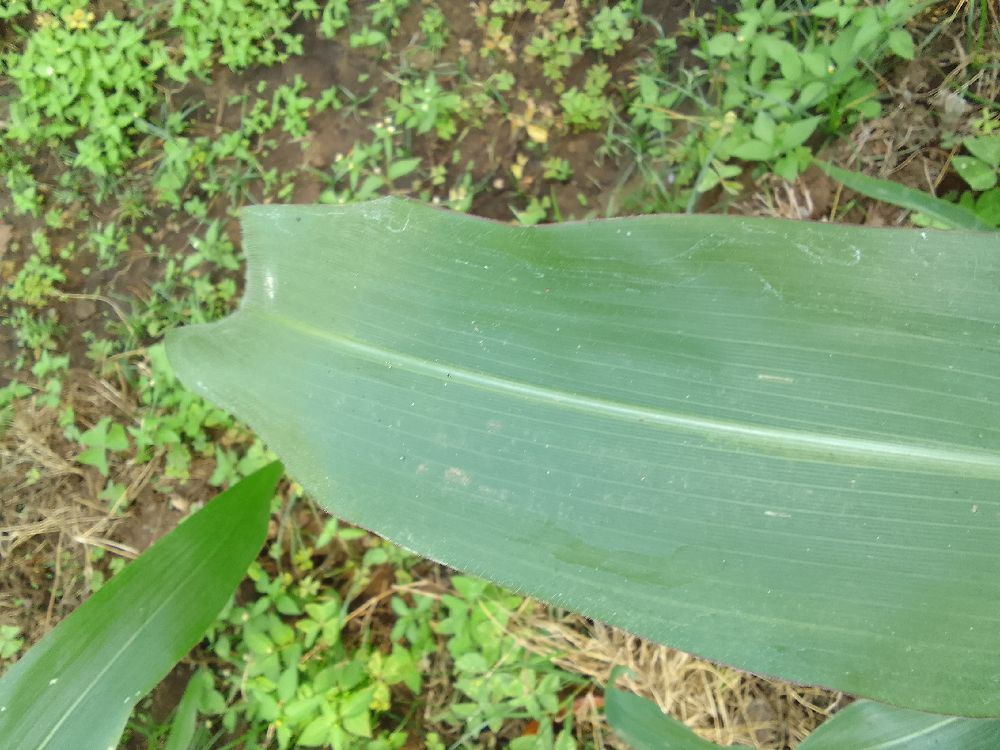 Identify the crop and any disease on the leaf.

maize, healthy
